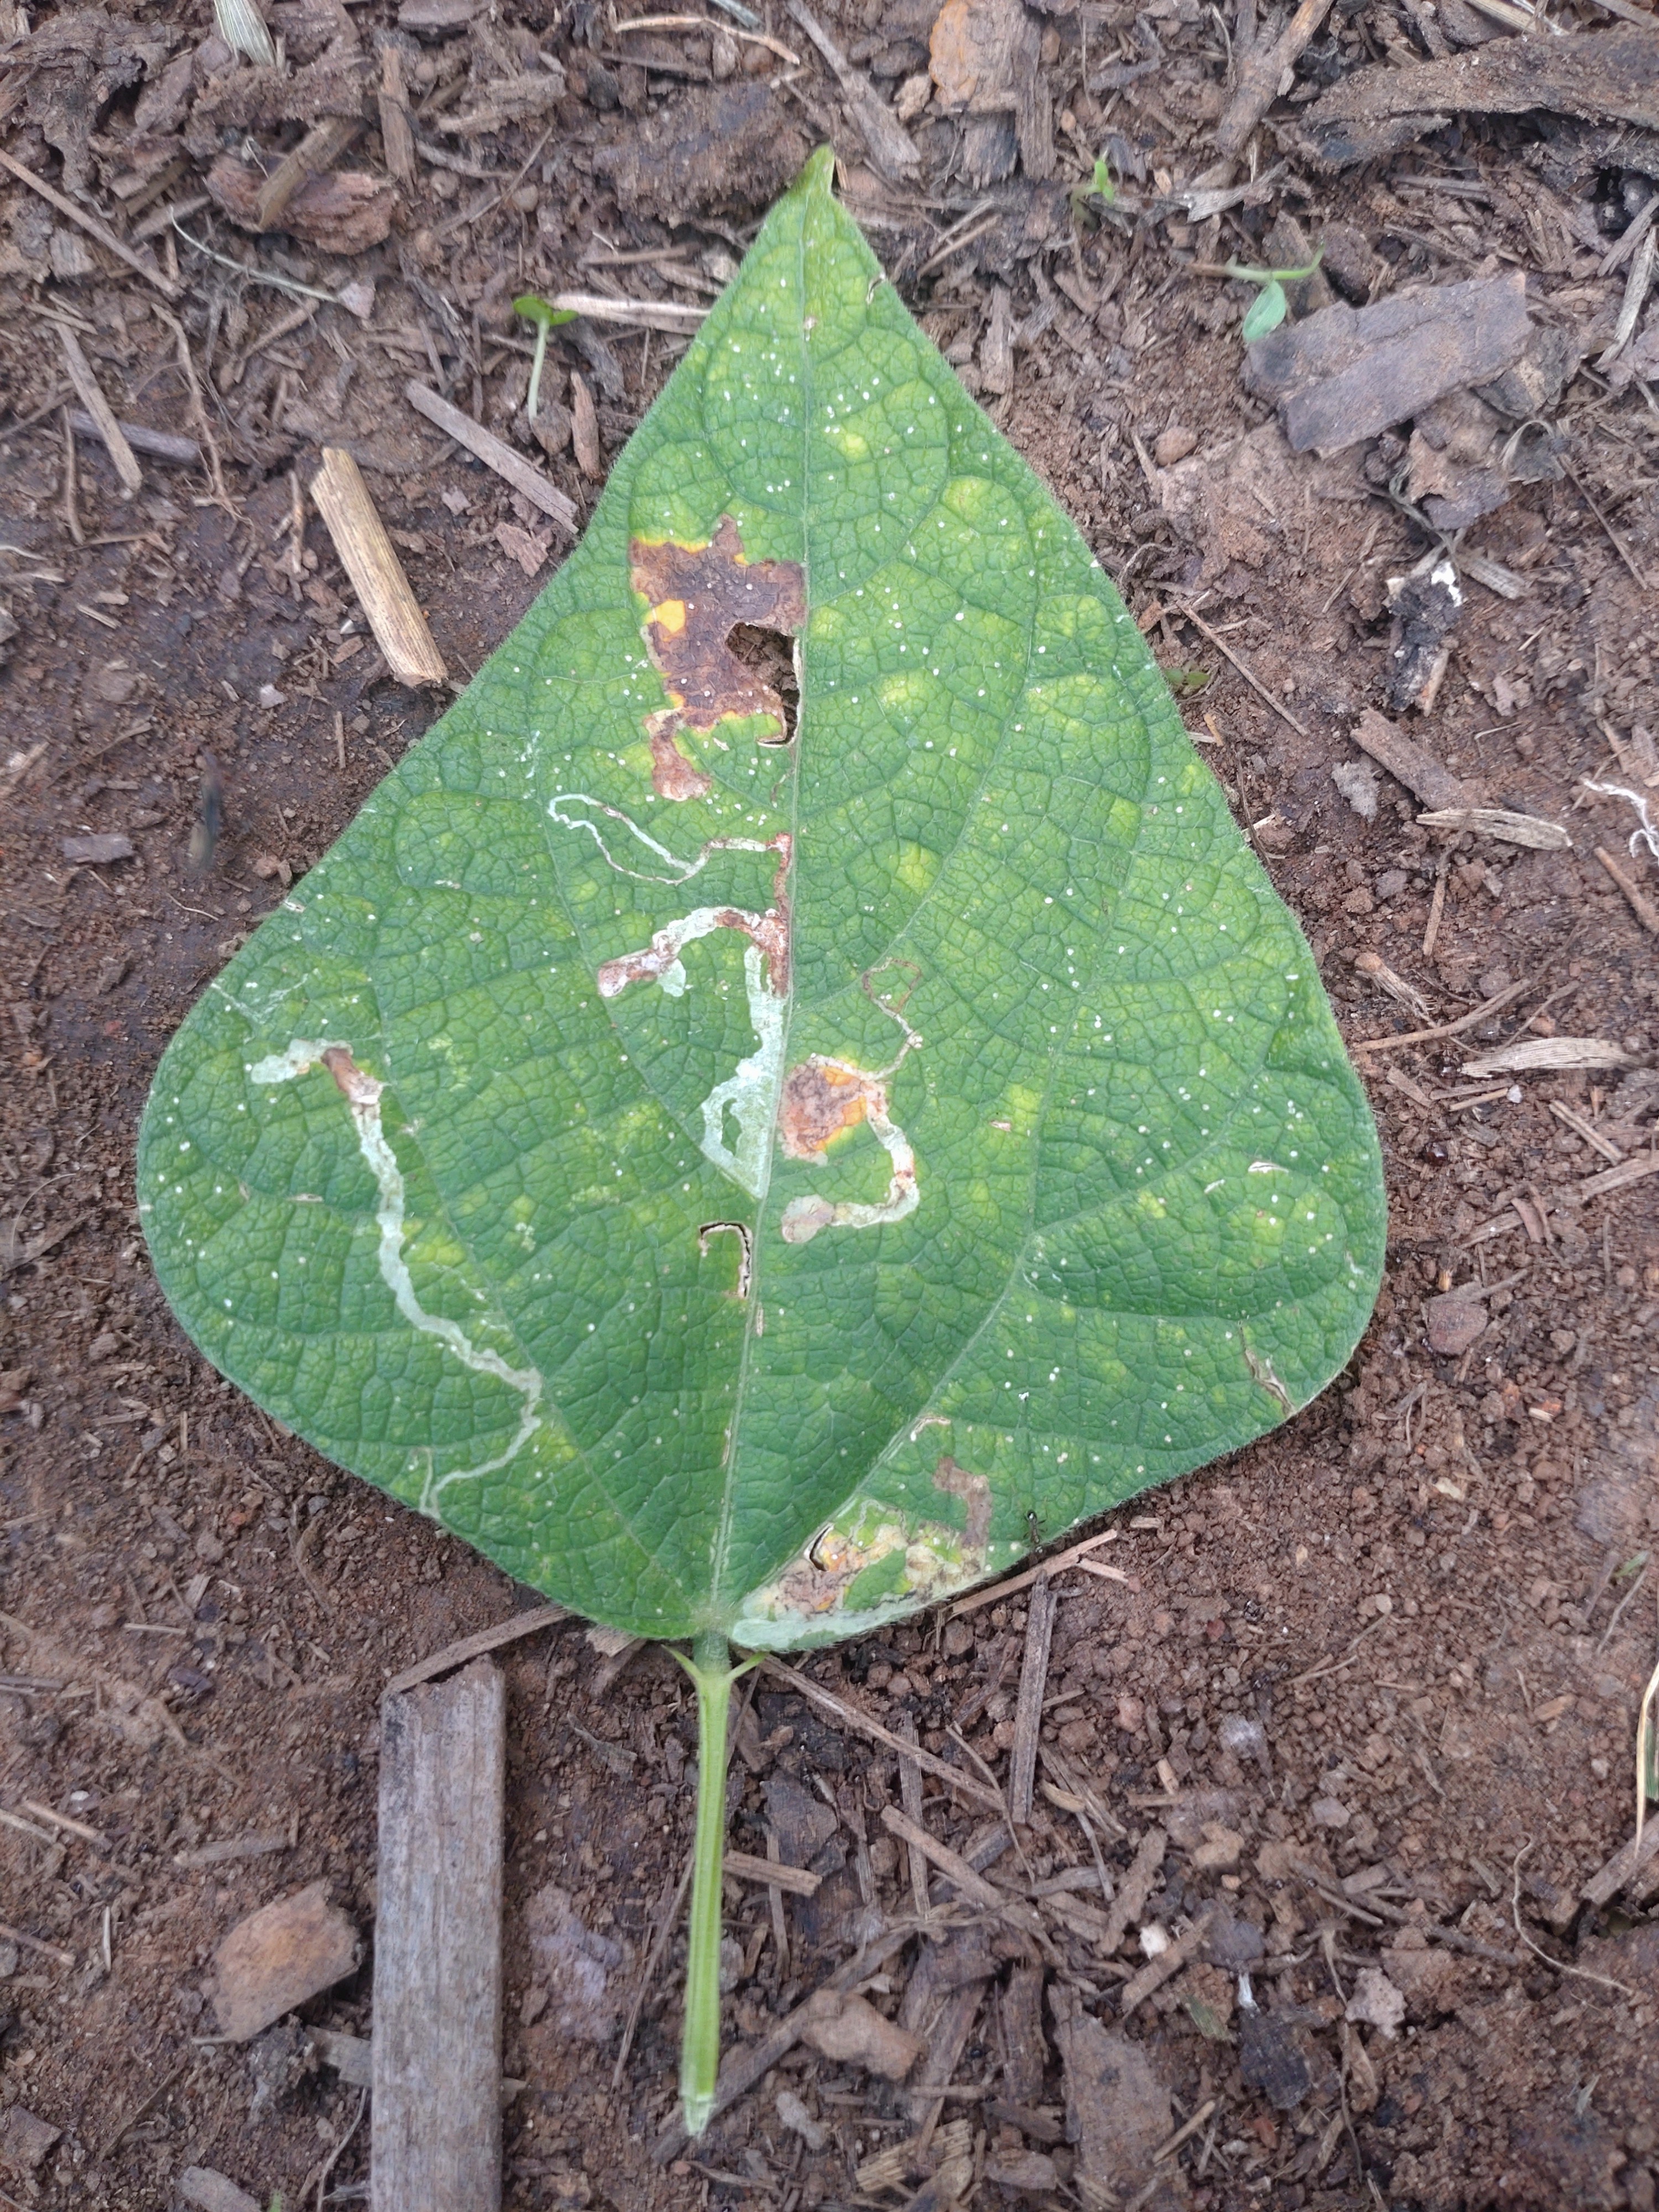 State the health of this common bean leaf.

anthracnose
